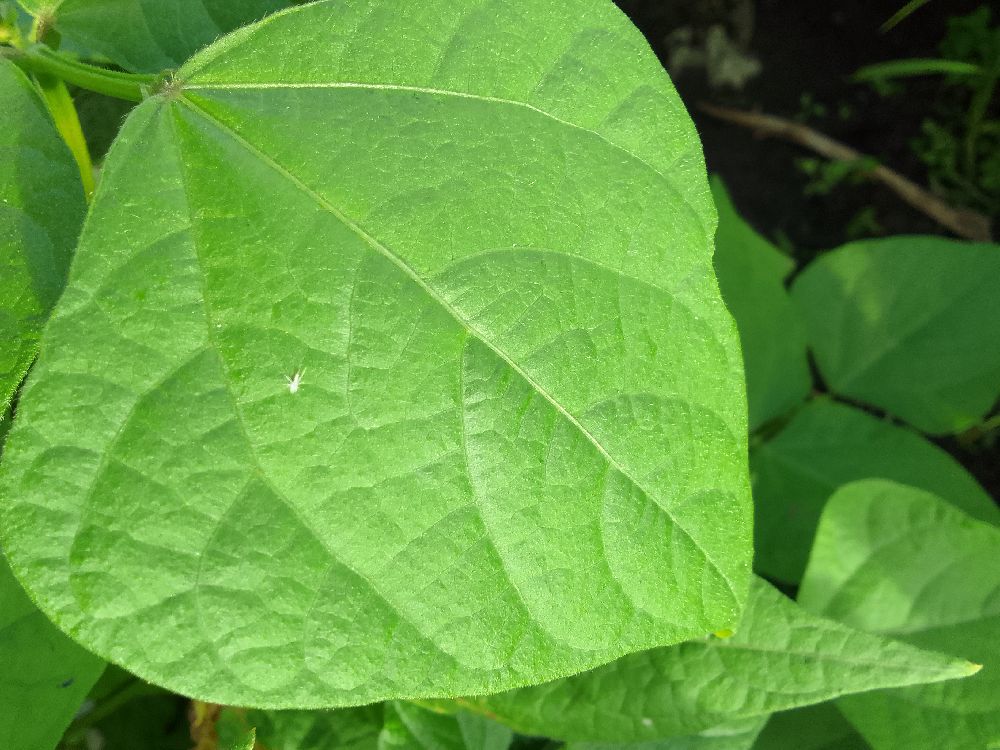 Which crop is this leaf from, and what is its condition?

common bean, healthy
